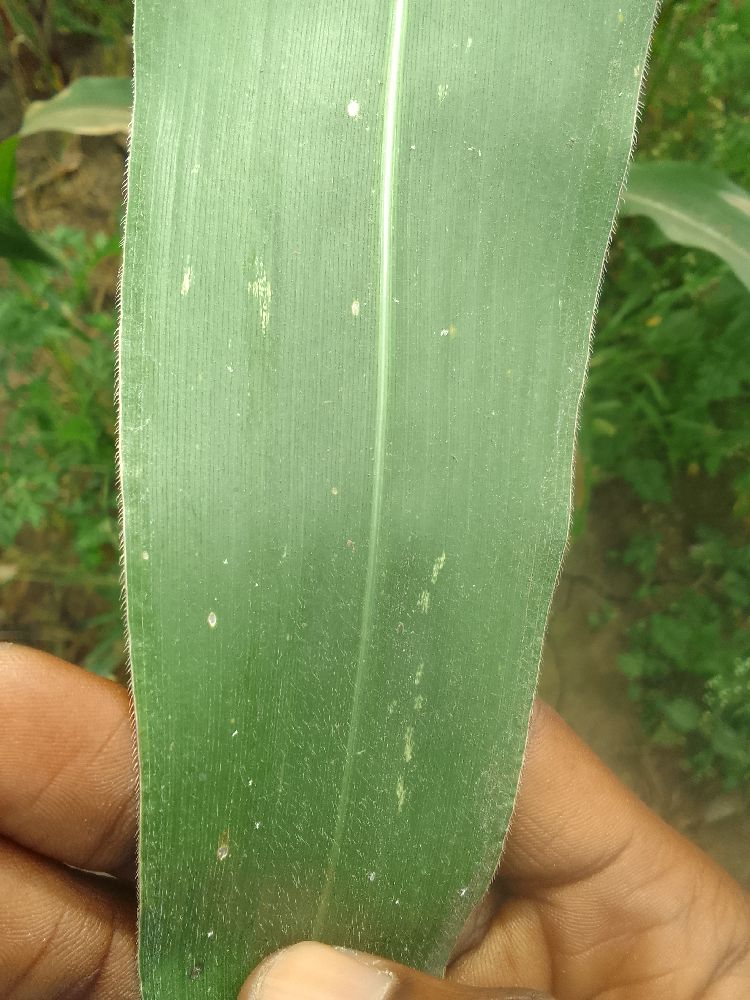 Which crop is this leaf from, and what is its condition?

maize, healthy
